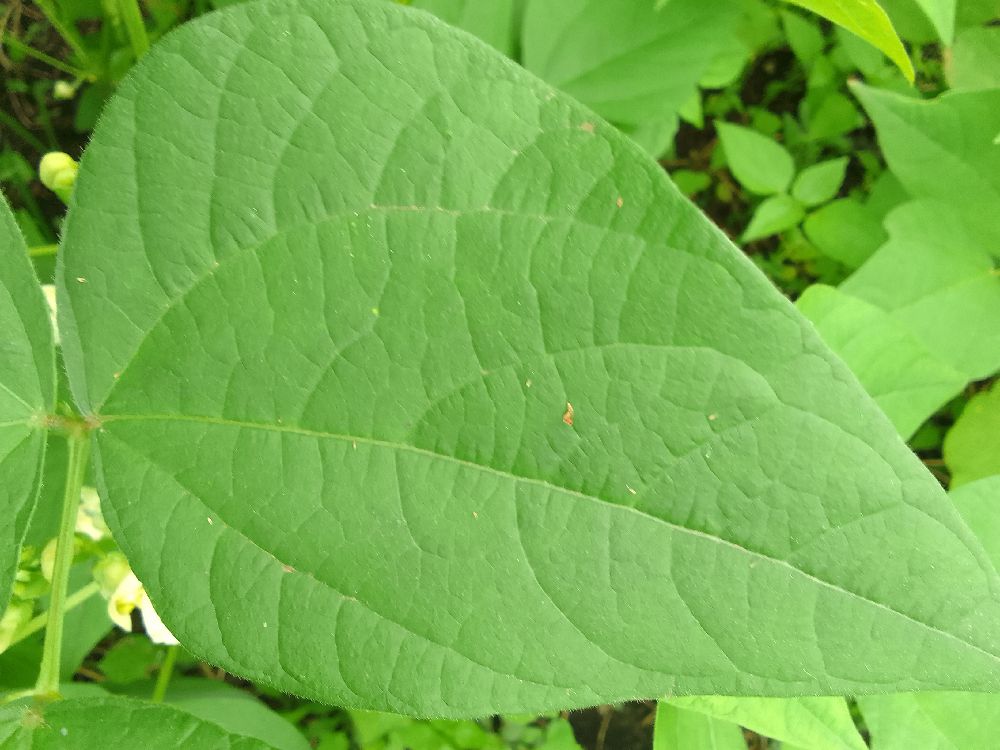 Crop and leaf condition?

common bean, healthy
